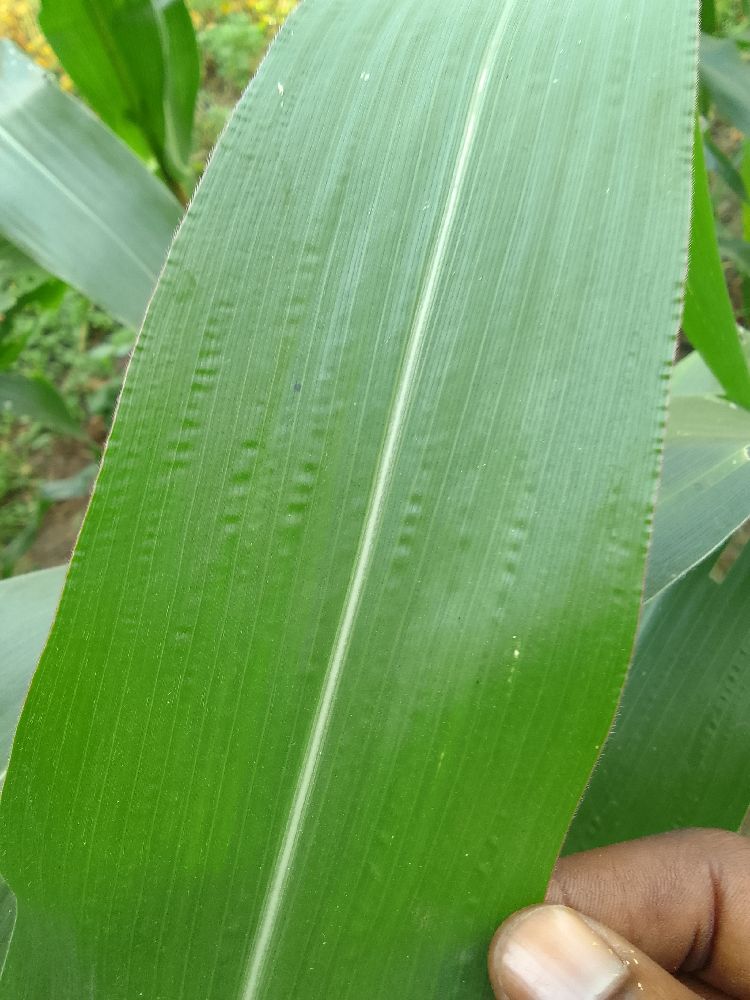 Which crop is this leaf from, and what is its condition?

maize, healthy
